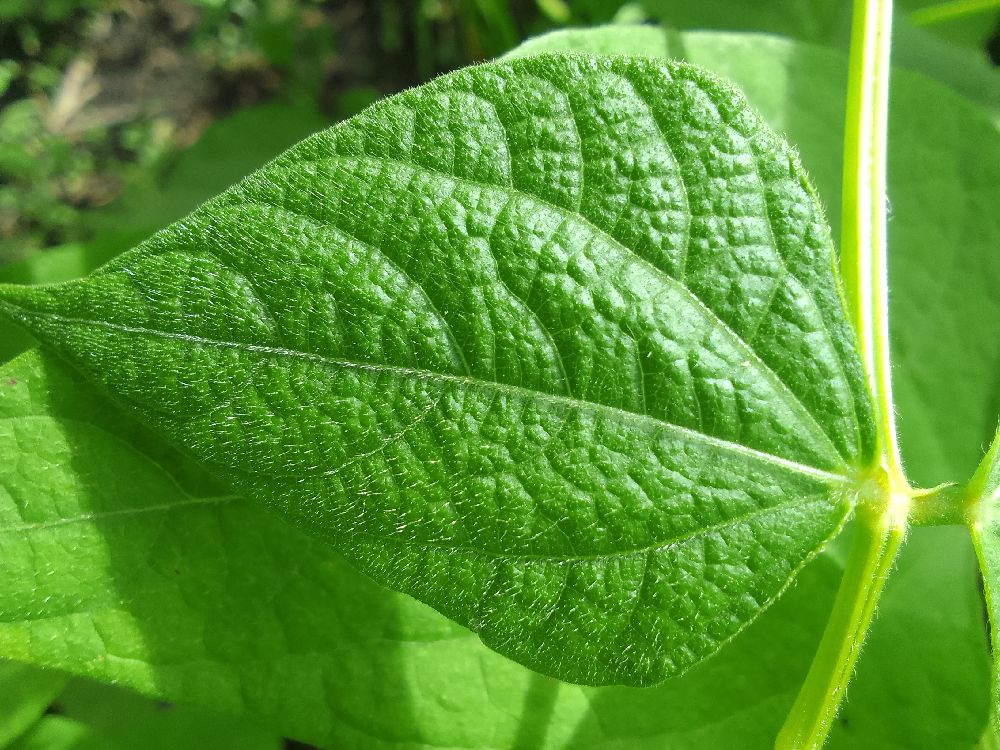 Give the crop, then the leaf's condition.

common bean, healthy
